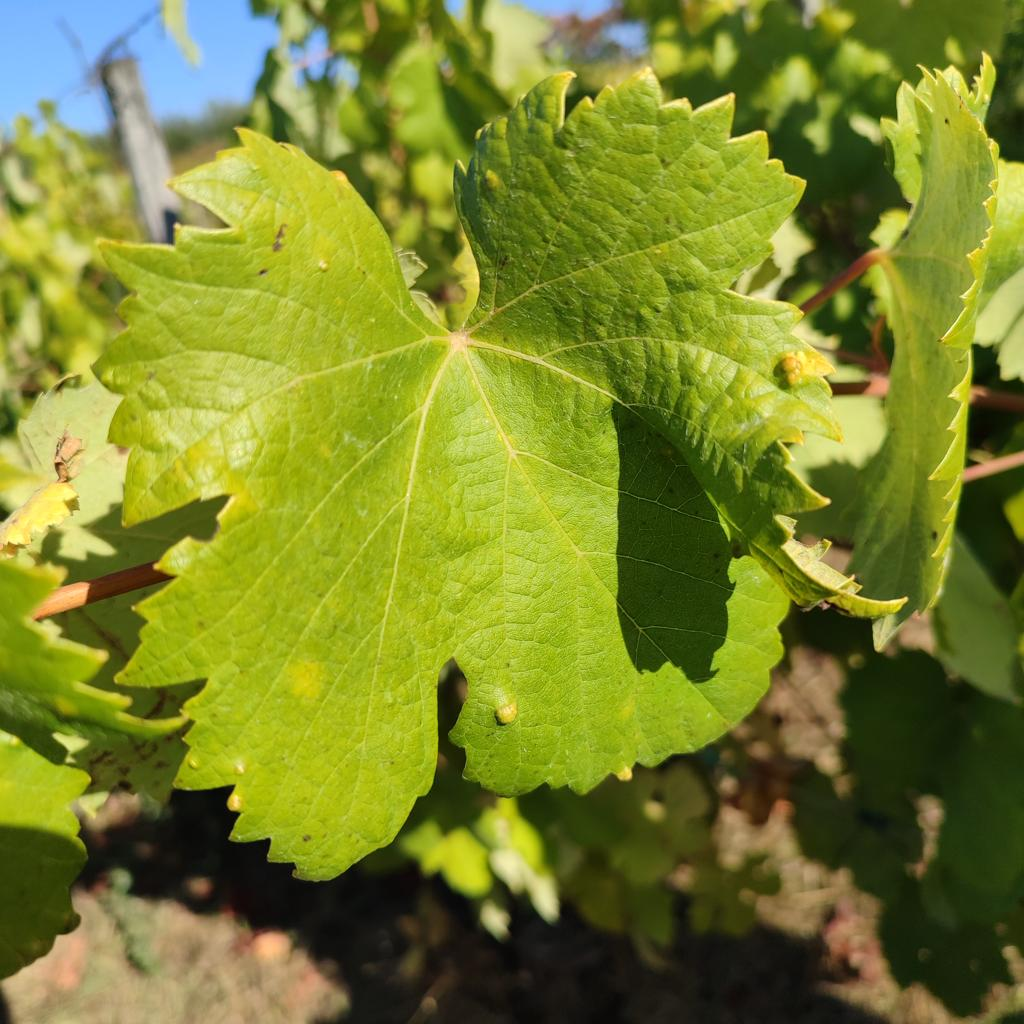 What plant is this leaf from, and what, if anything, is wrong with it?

grapevine, erineum mite
